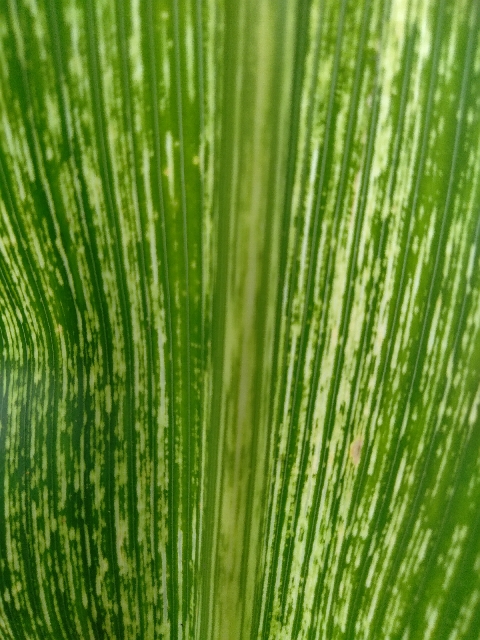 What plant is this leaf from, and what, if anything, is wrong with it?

maize, maize streak virus
